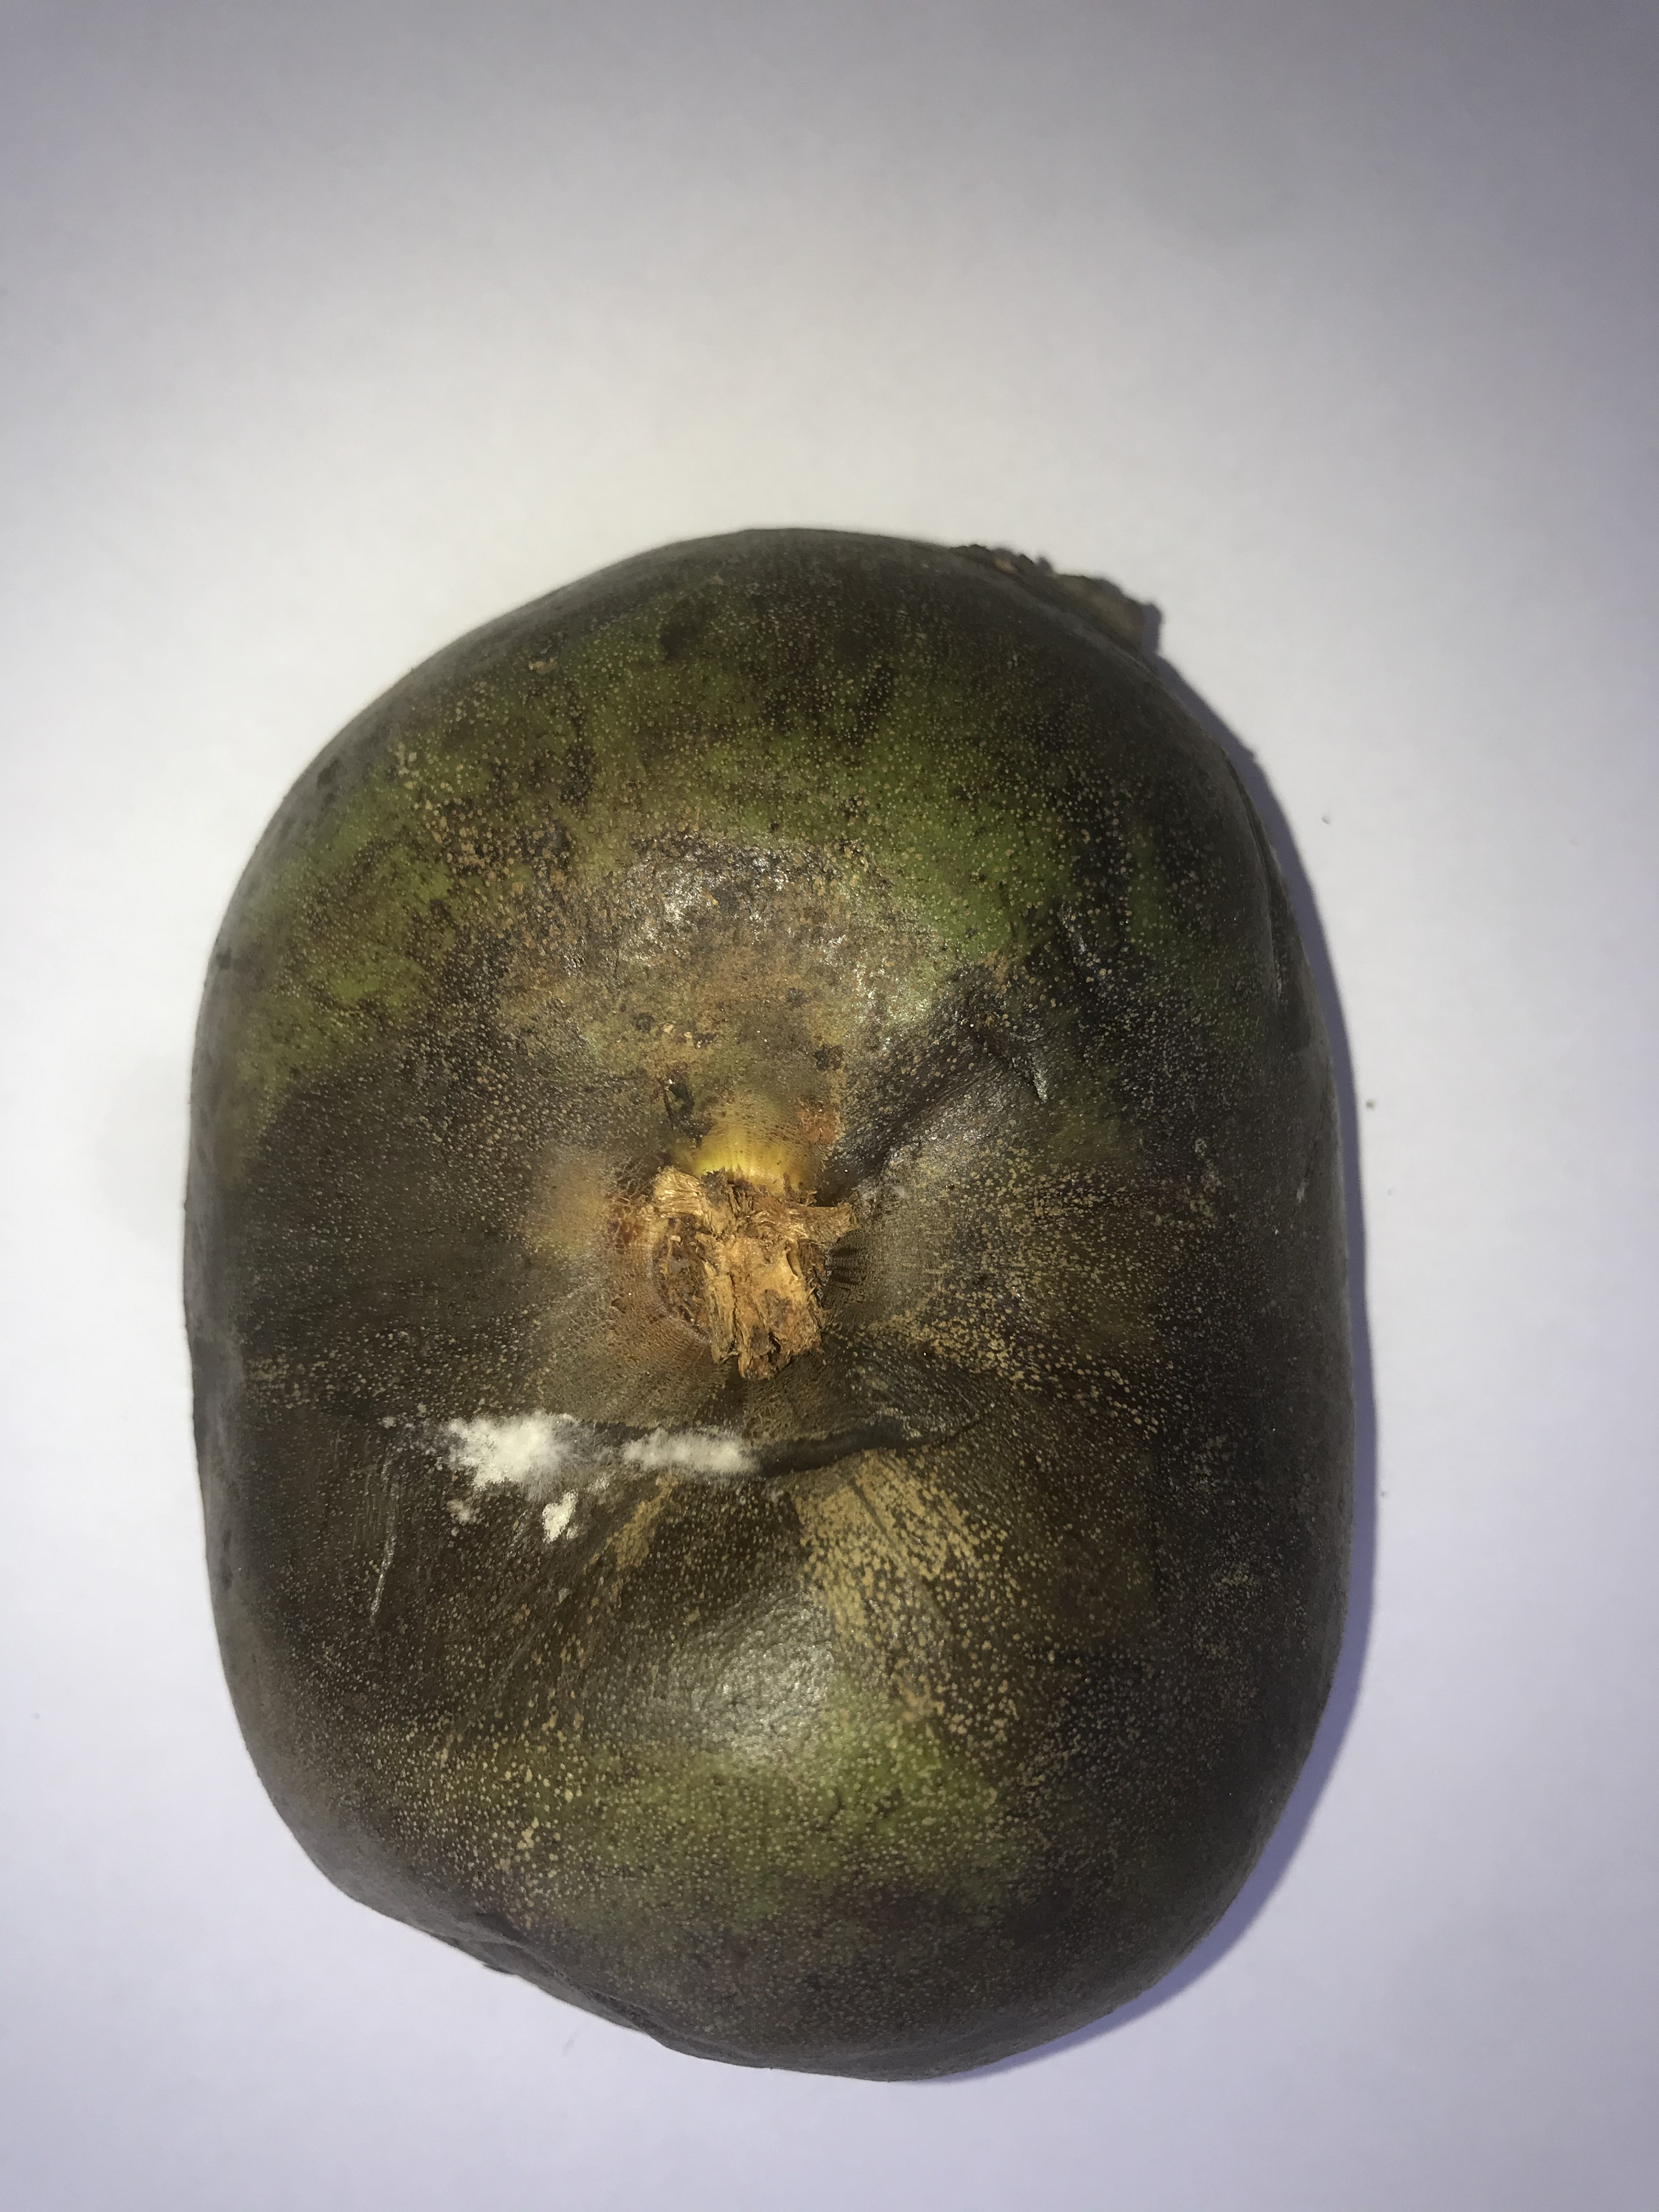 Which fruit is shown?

pequi
